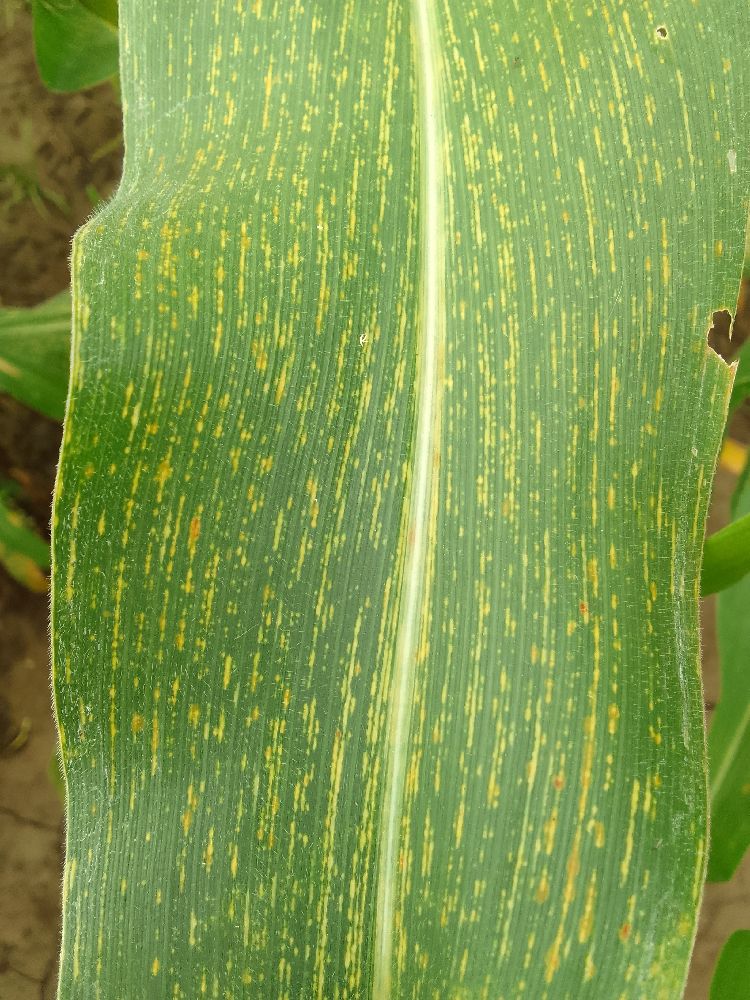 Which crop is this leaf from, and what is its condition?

maize, maize streak virus
